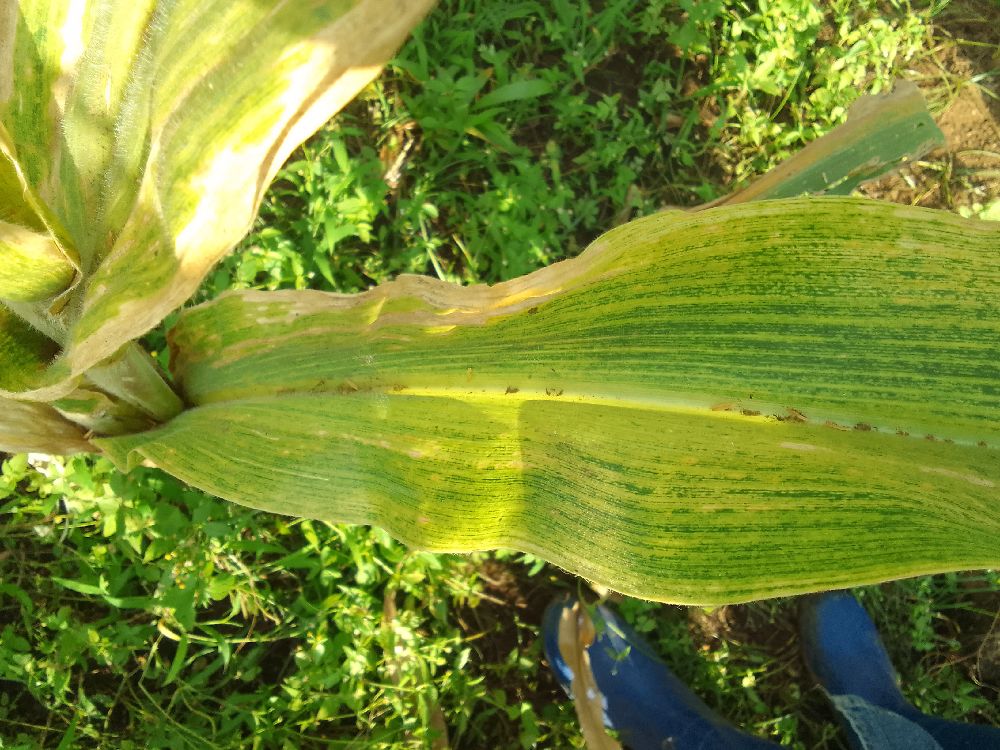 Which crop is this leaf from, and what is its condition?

maize, maize lethal necrosis
